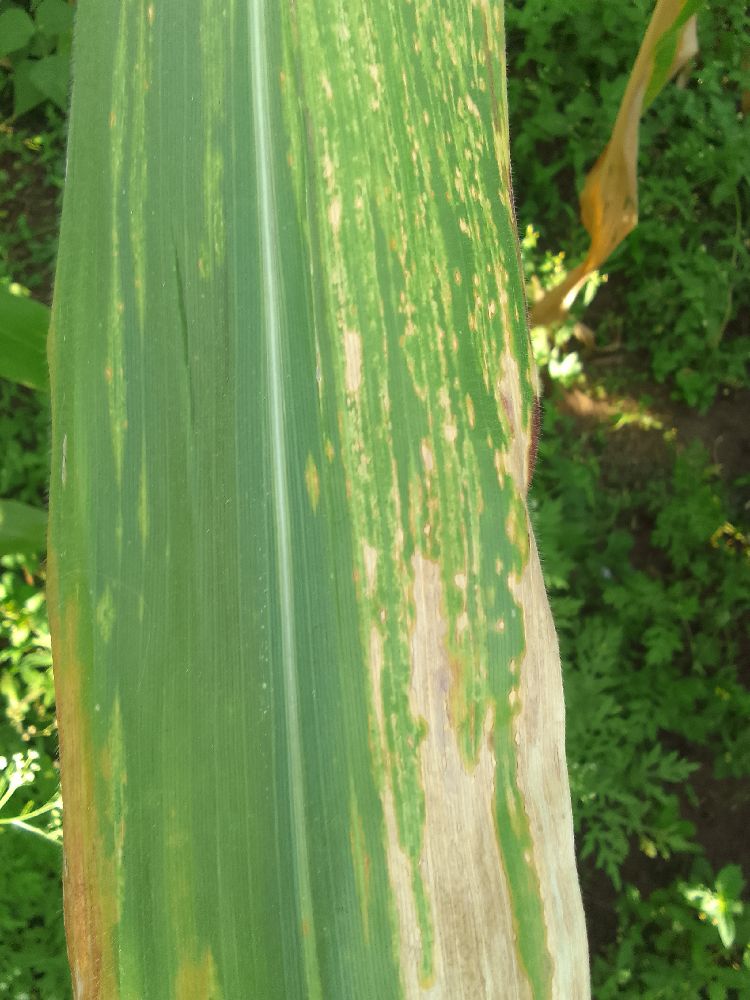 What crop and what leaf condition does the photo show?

maize, maize lethal necrosis
